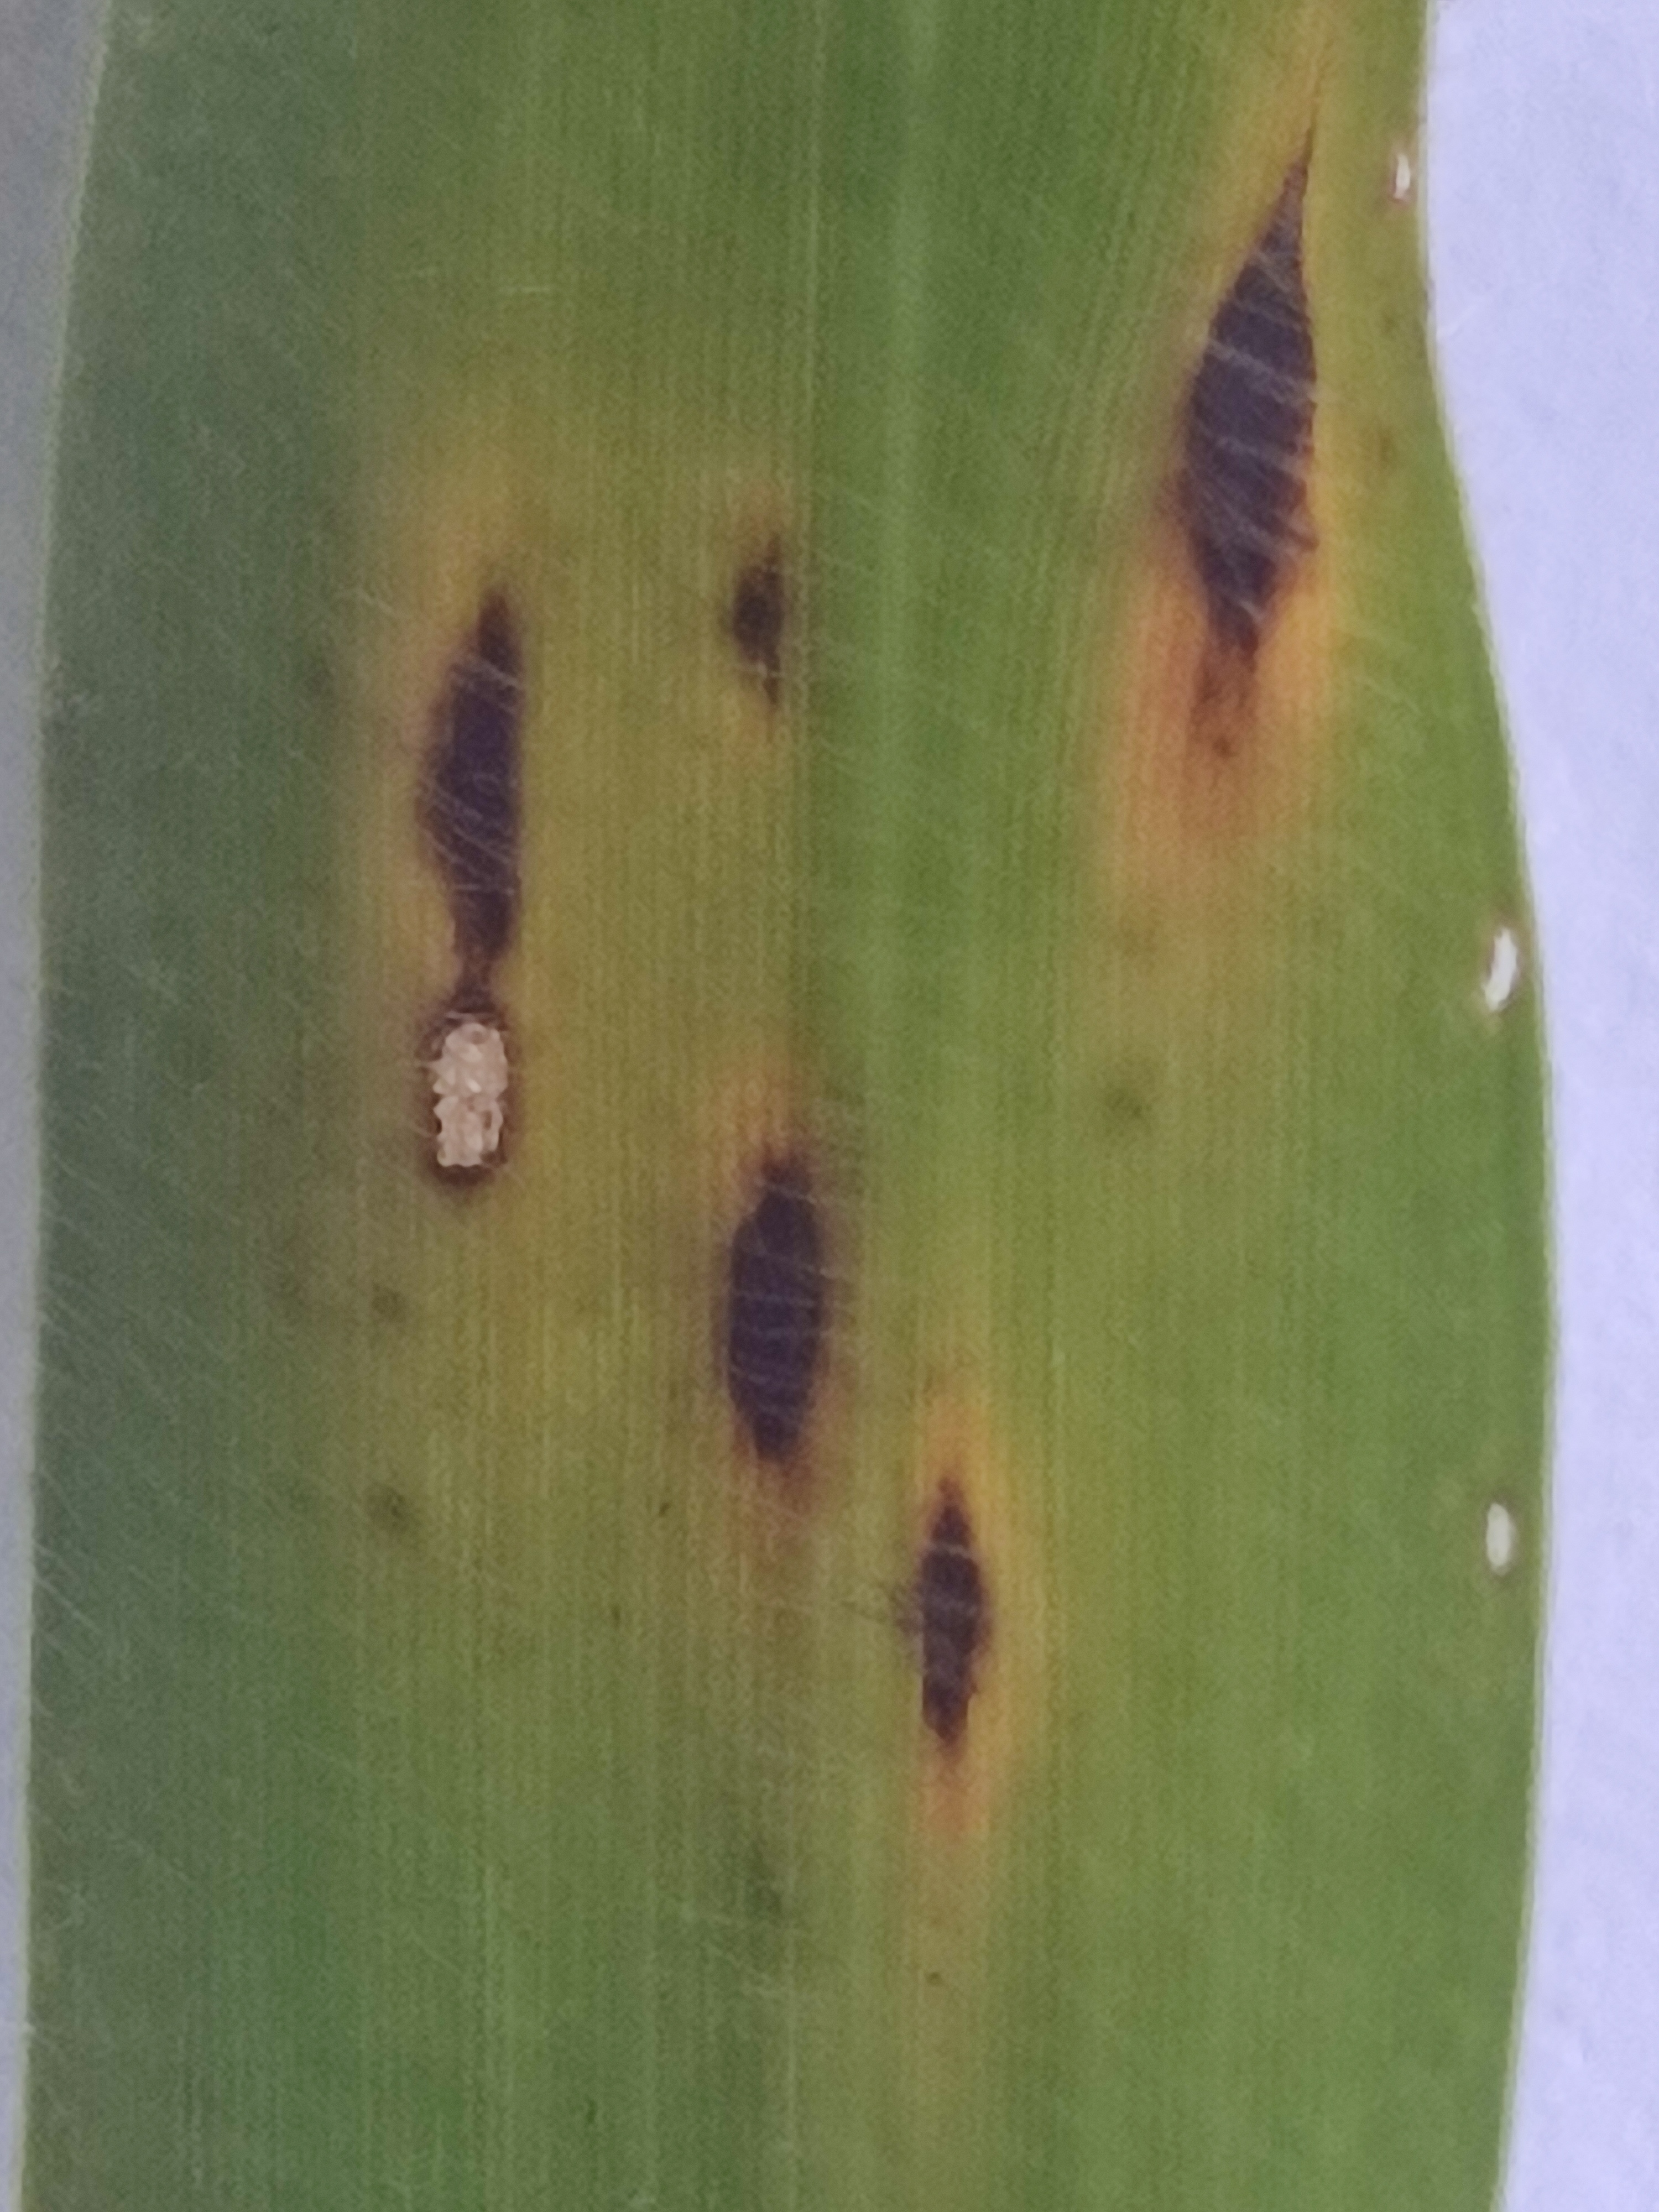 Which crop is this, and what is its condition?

pearl millet, pyricularia sp.
